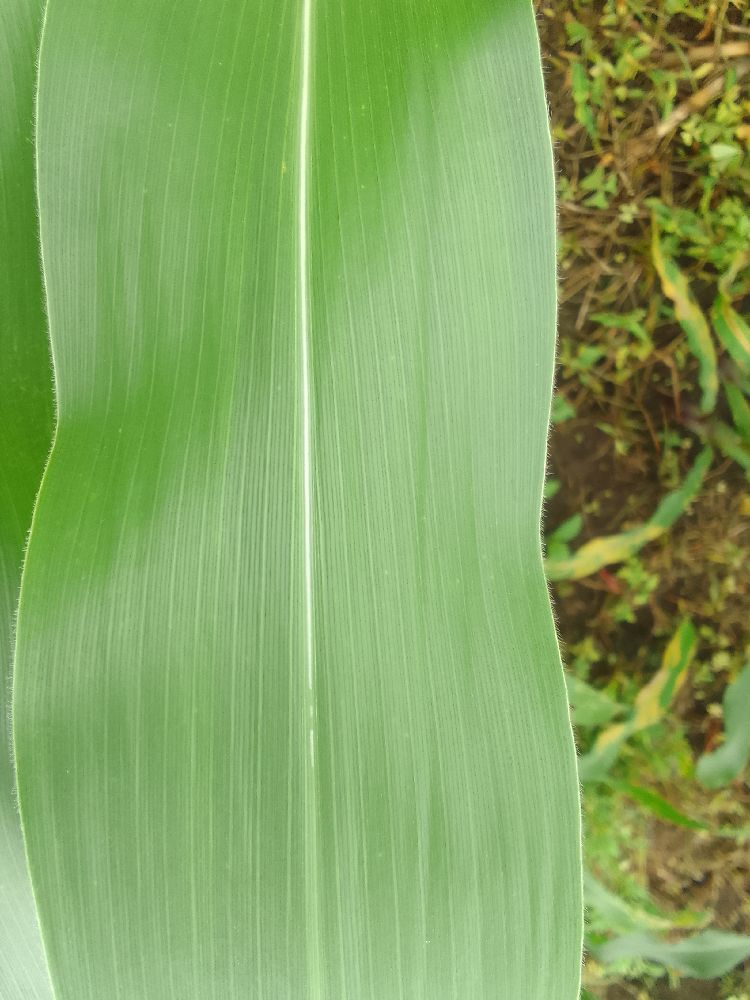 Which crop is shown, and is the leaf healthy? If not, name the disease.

maize, healthy
